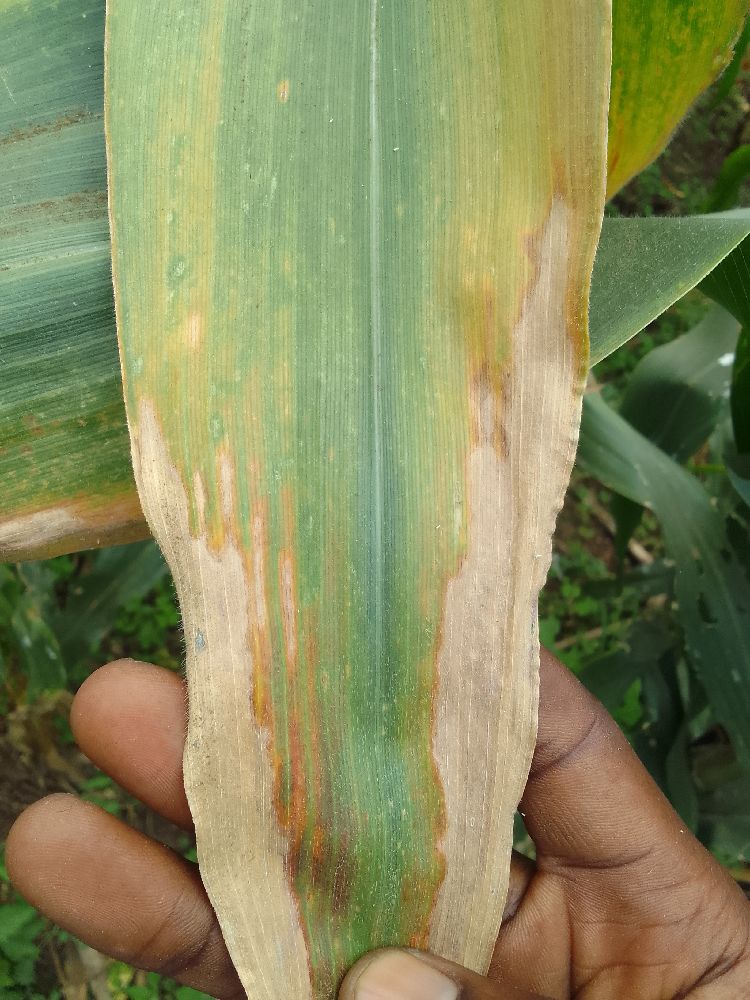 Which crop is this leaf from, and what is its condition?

maize, maize lethal necrosis
